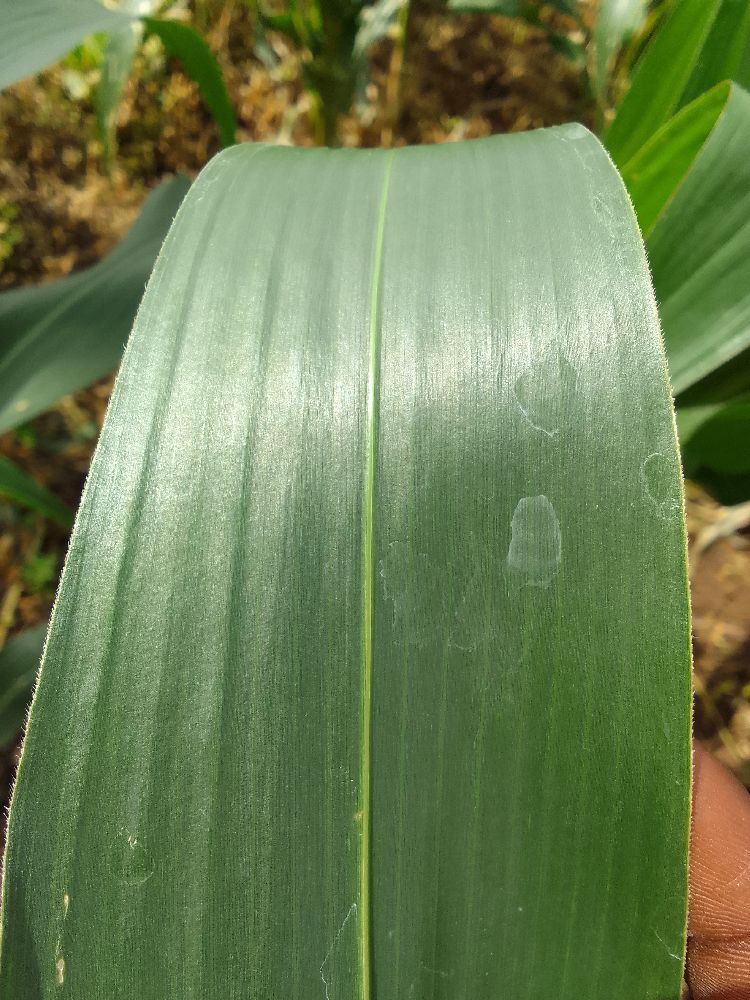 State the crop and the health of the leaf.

maize, healthy
